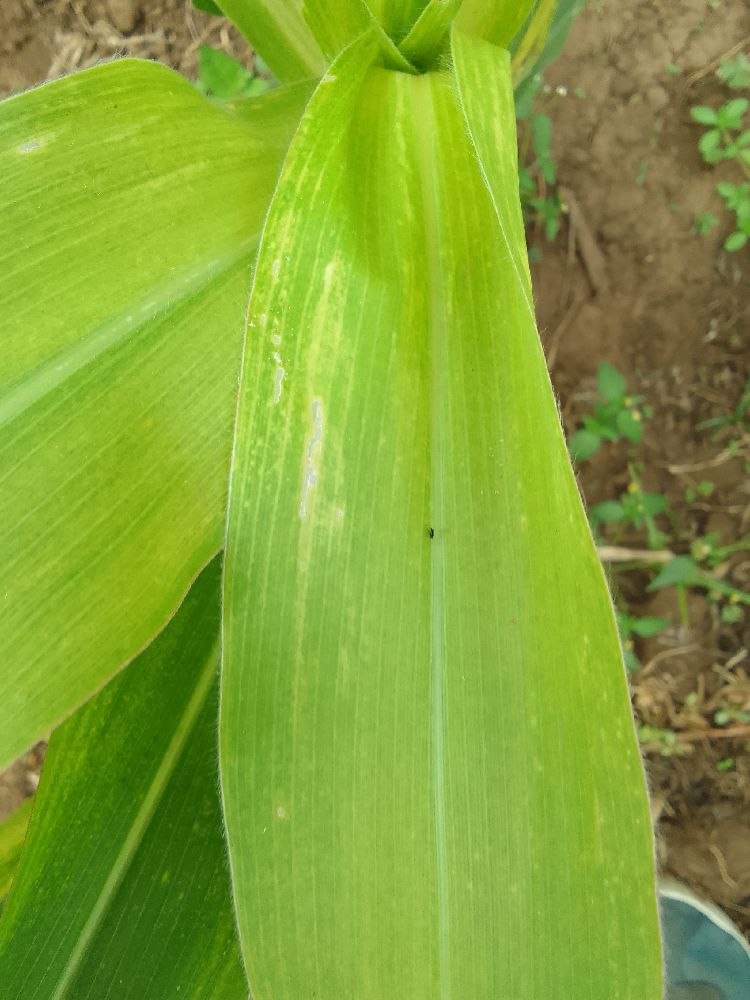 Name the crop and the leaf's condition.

maize, maize lethal necrosis
